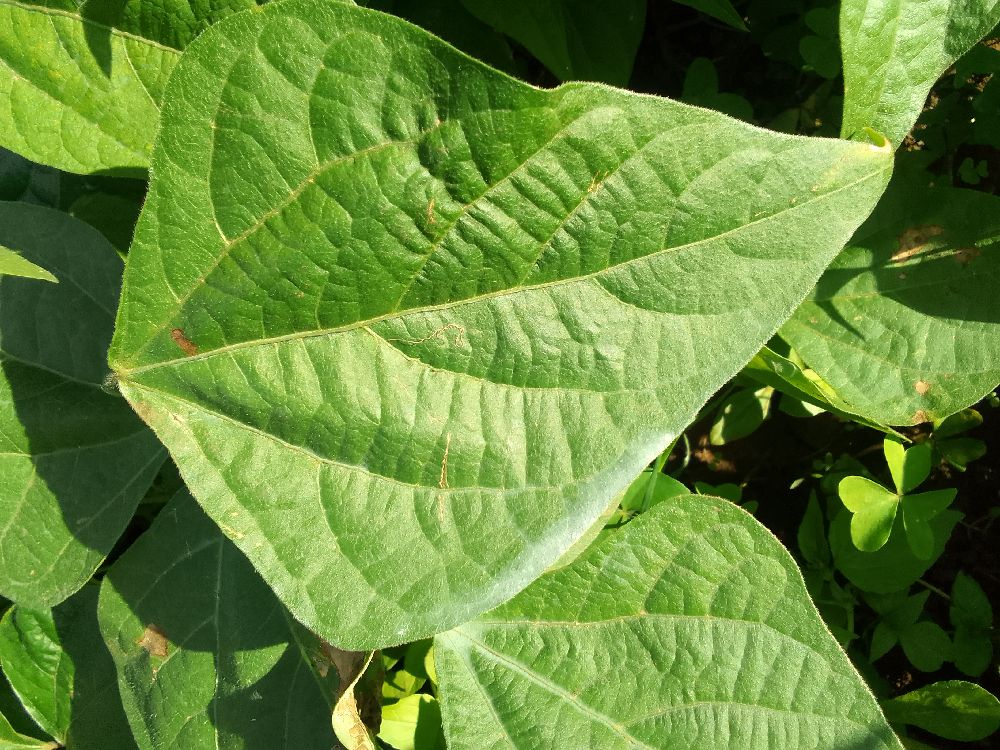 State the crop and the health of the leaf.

common bean, healthy
